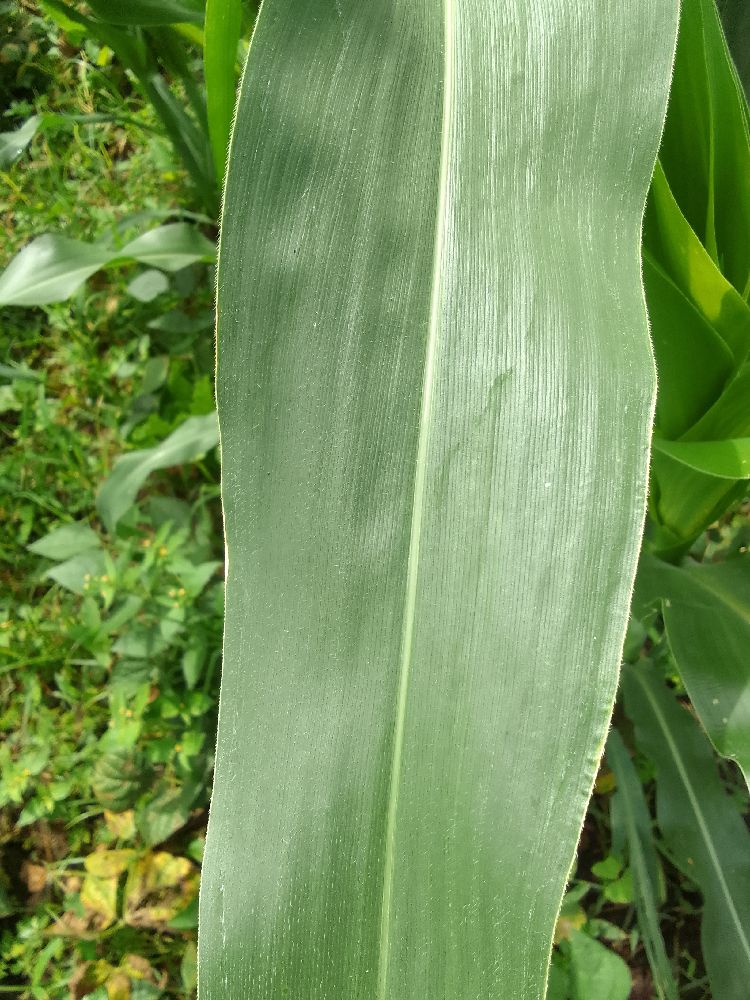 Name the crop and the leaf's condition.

maize, healthy
